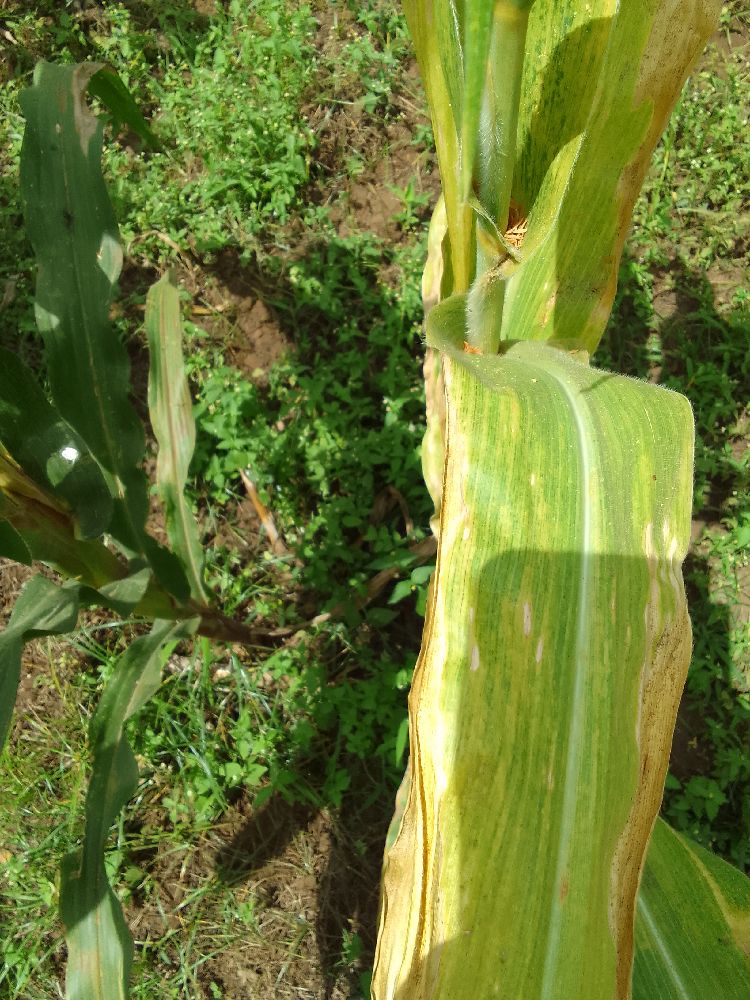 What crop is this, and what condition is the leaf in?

maize, maize lethal necrosis
